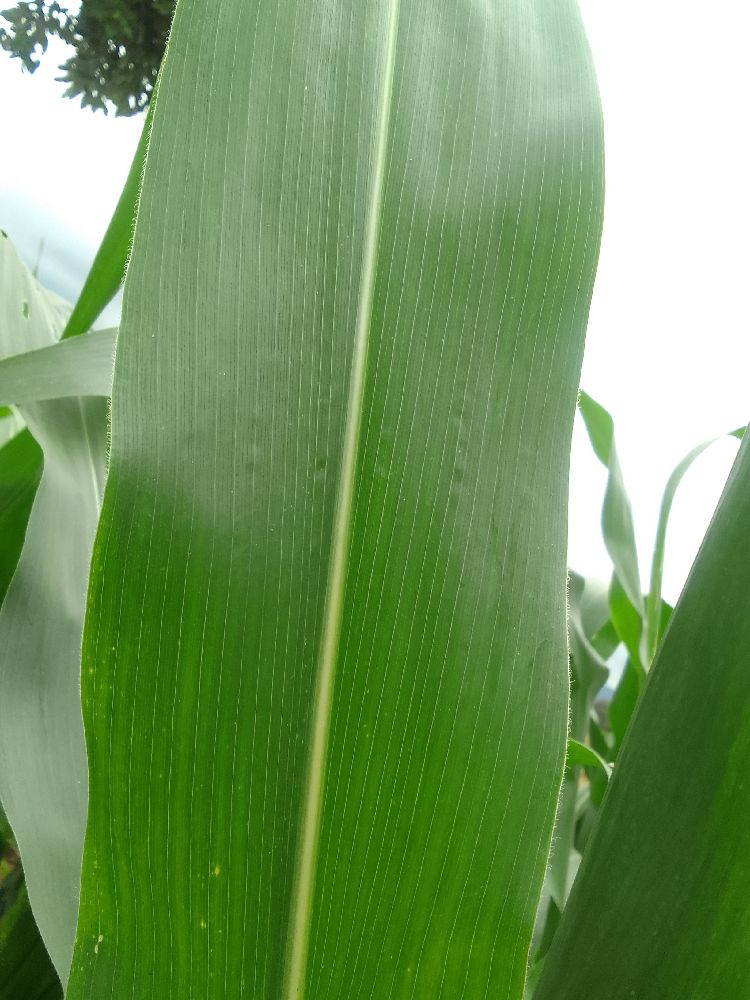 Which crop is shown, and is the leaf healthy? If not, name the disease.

maize, healthy
